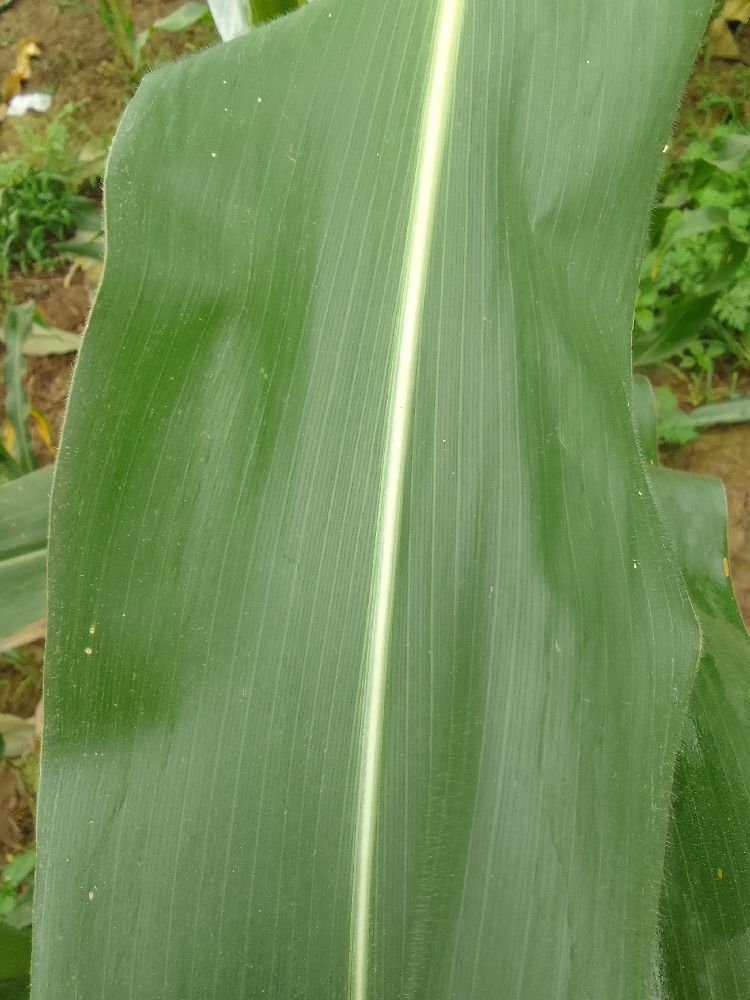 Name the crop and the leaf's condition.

maize, healthy
